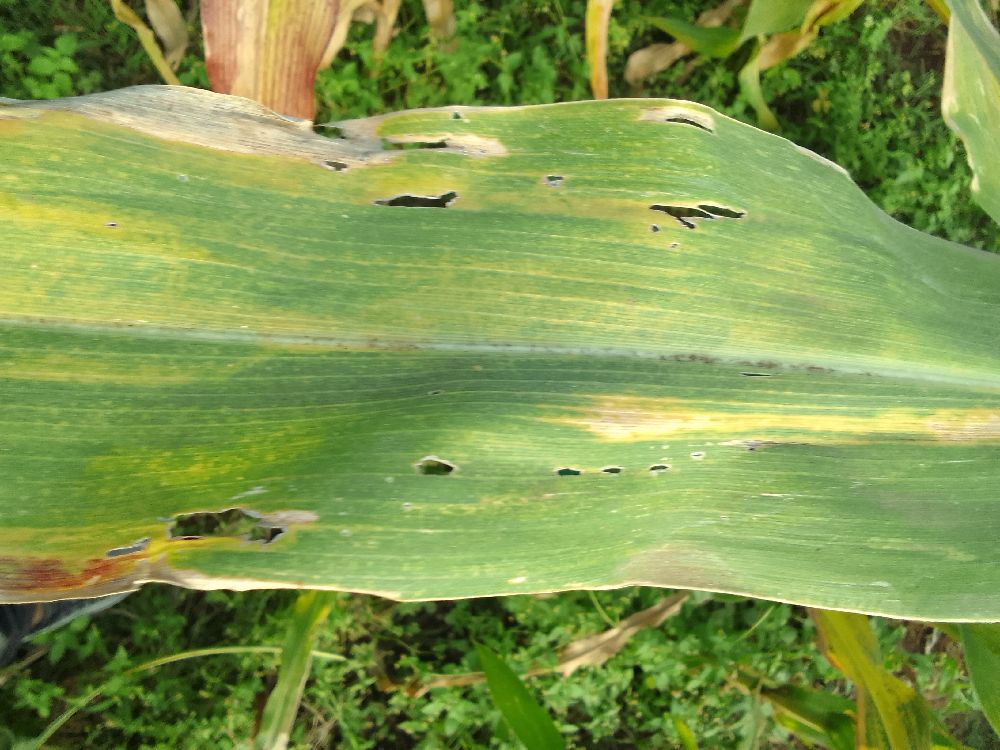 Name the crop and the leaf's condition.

maize, maize lethal necrosis
